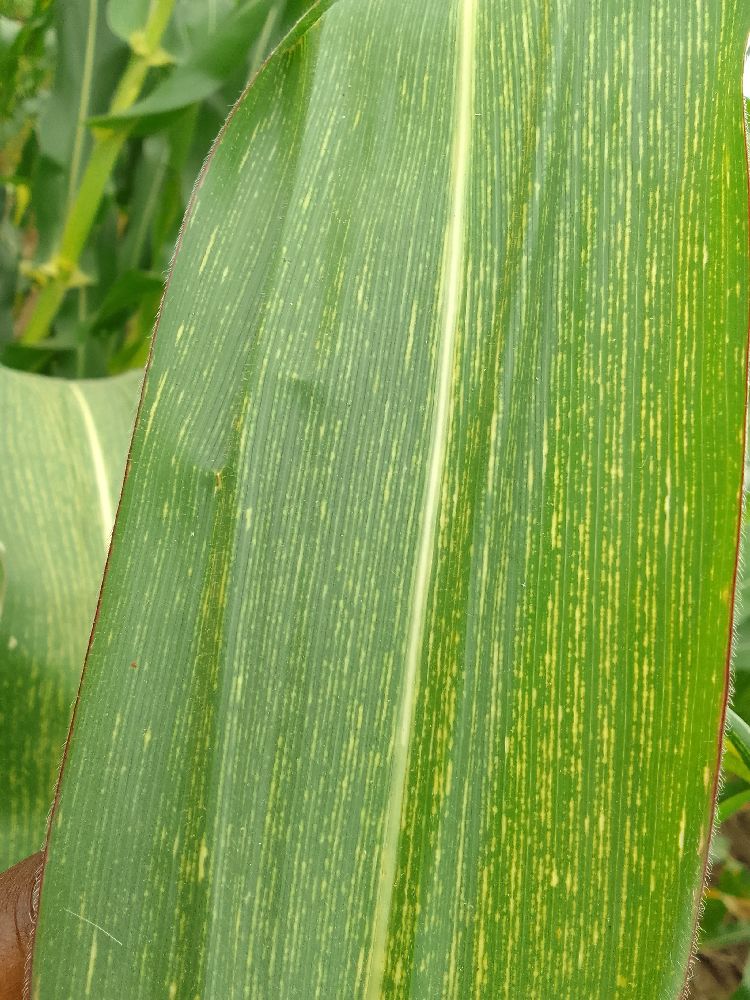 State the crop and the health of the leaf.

maize, maize streak virus
